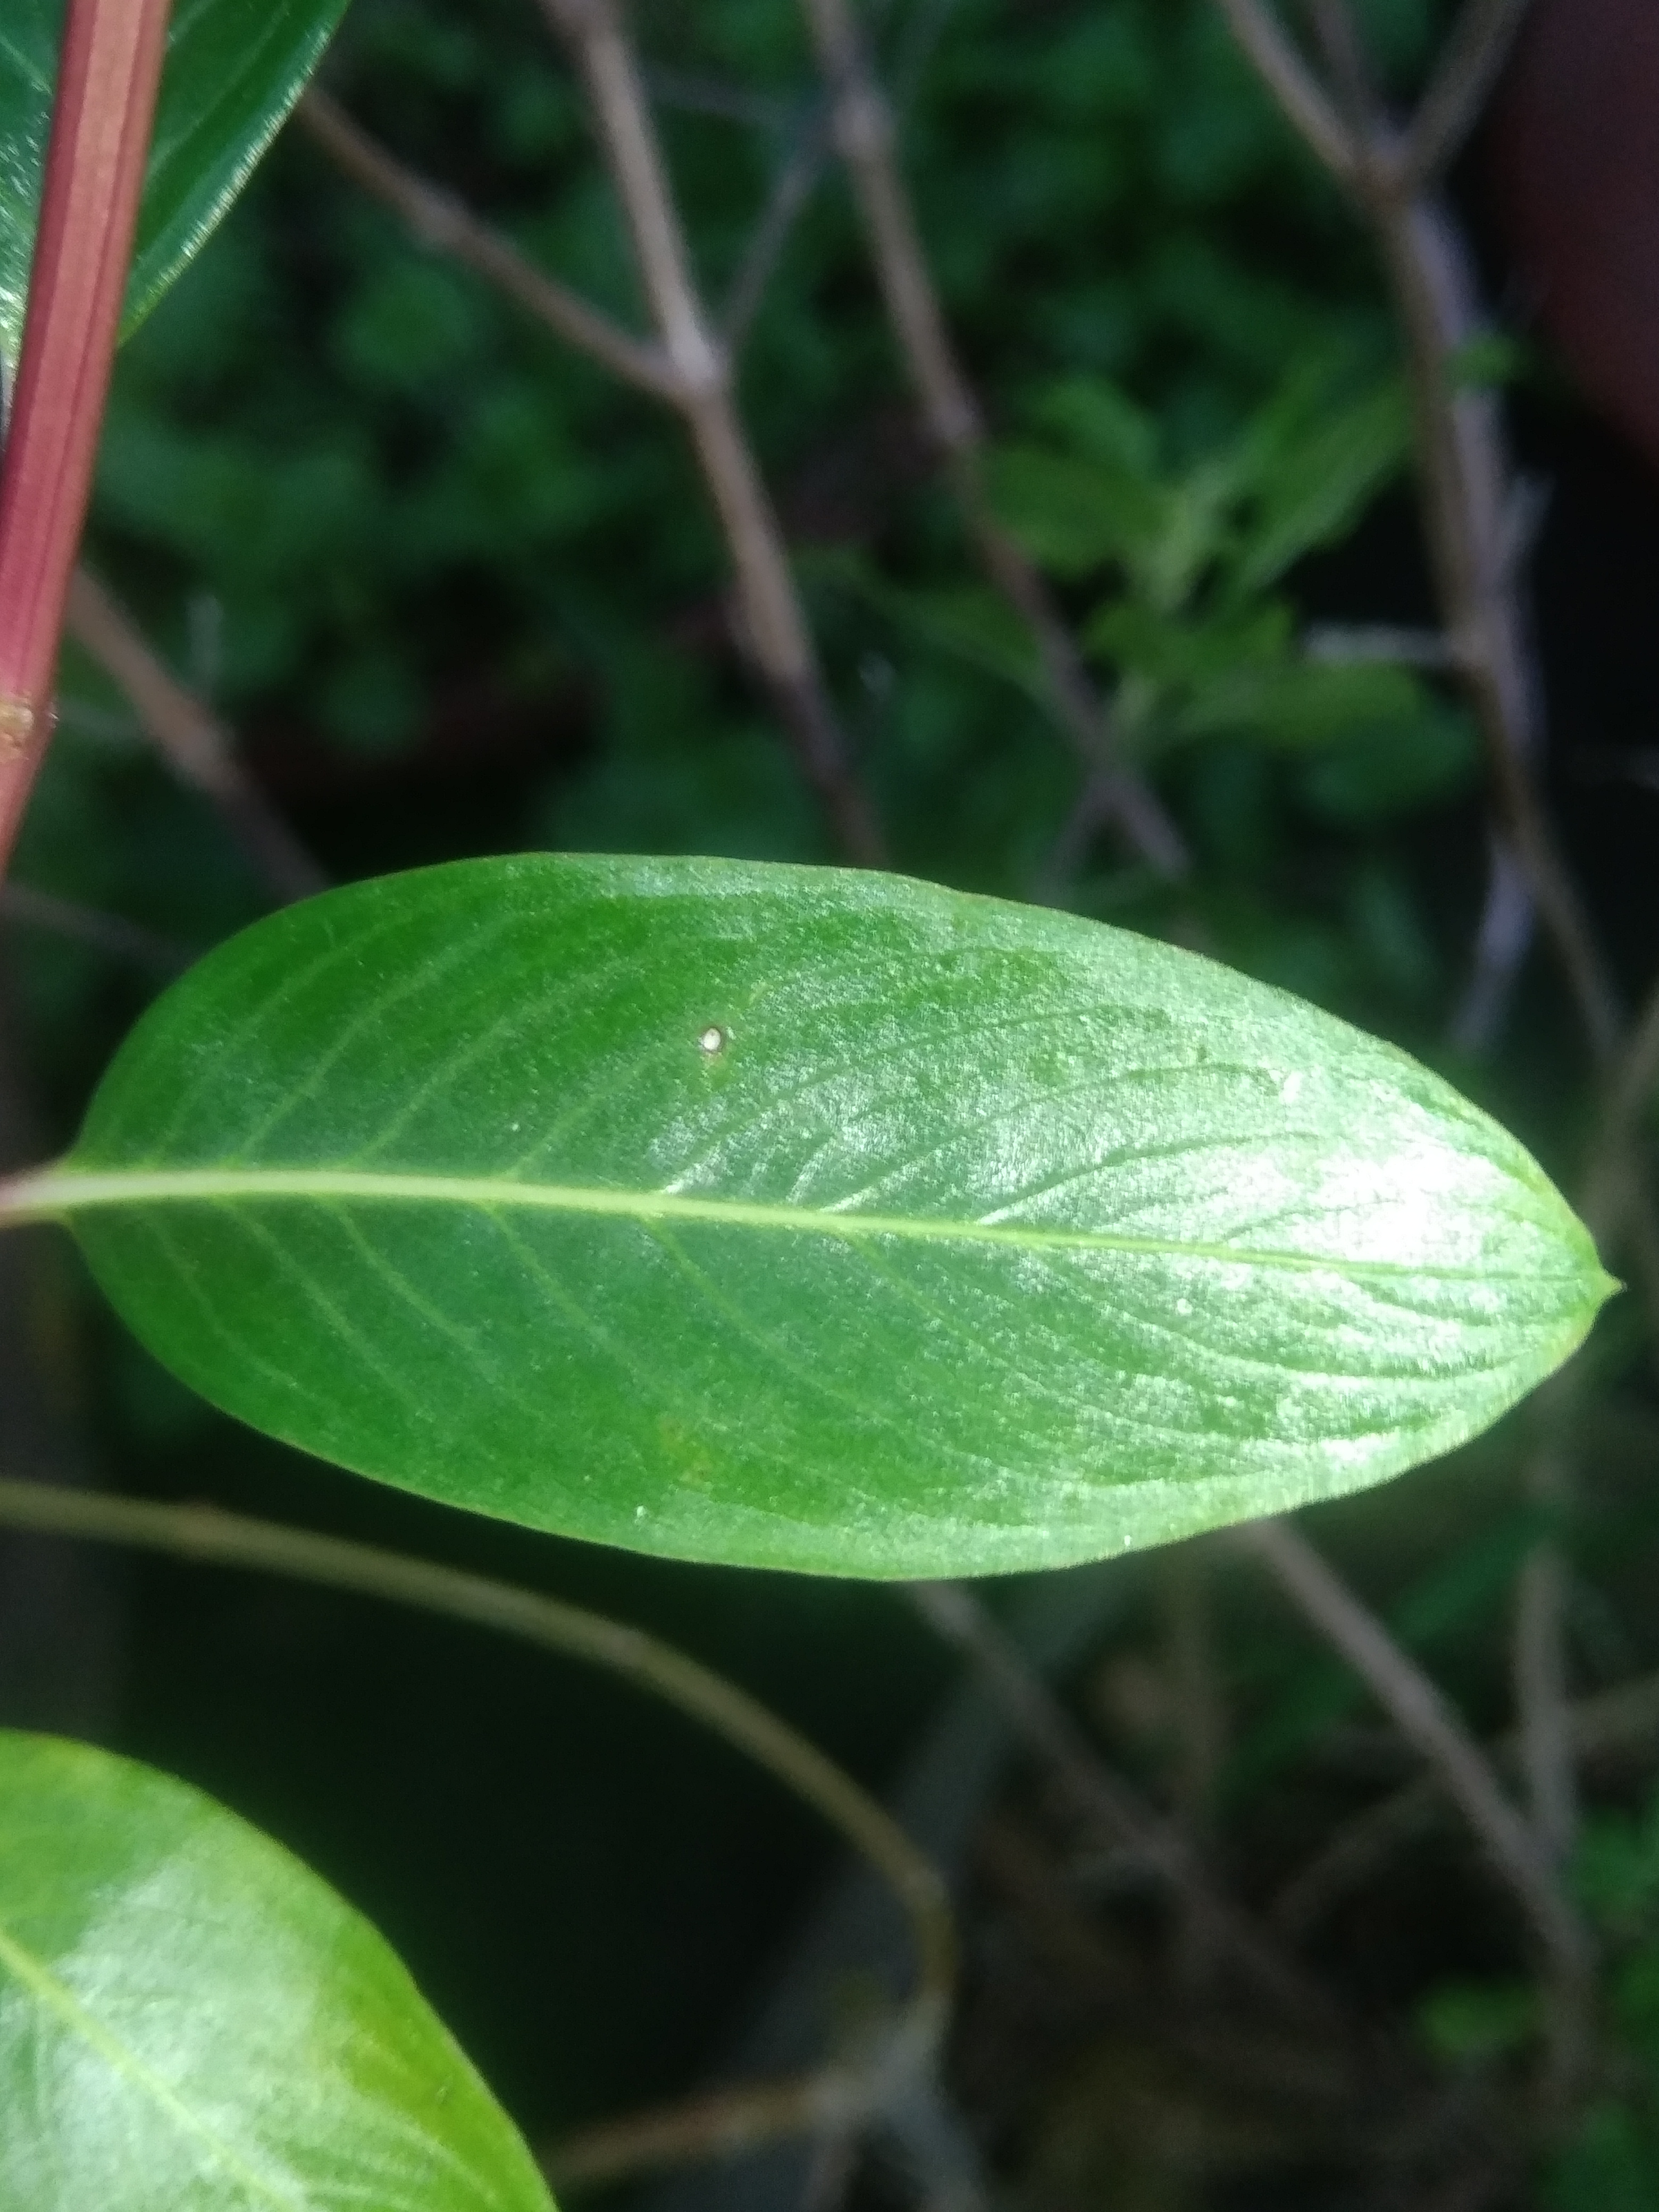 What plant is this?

rose periwinkle
